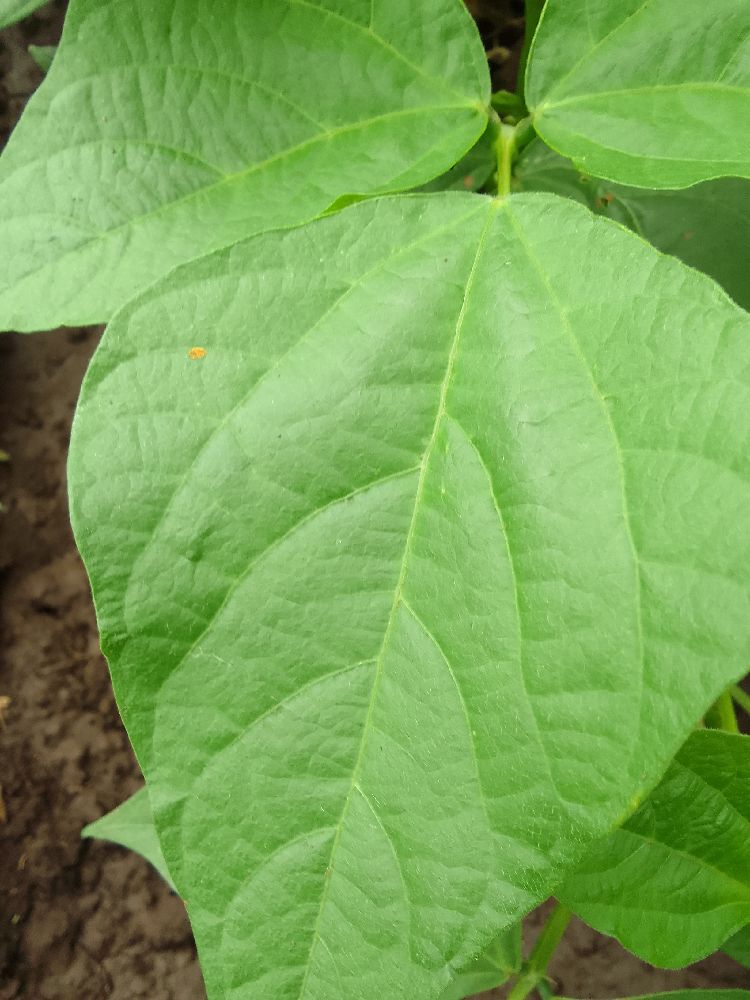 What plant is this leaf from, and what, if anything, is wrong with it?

common bean, healthy
